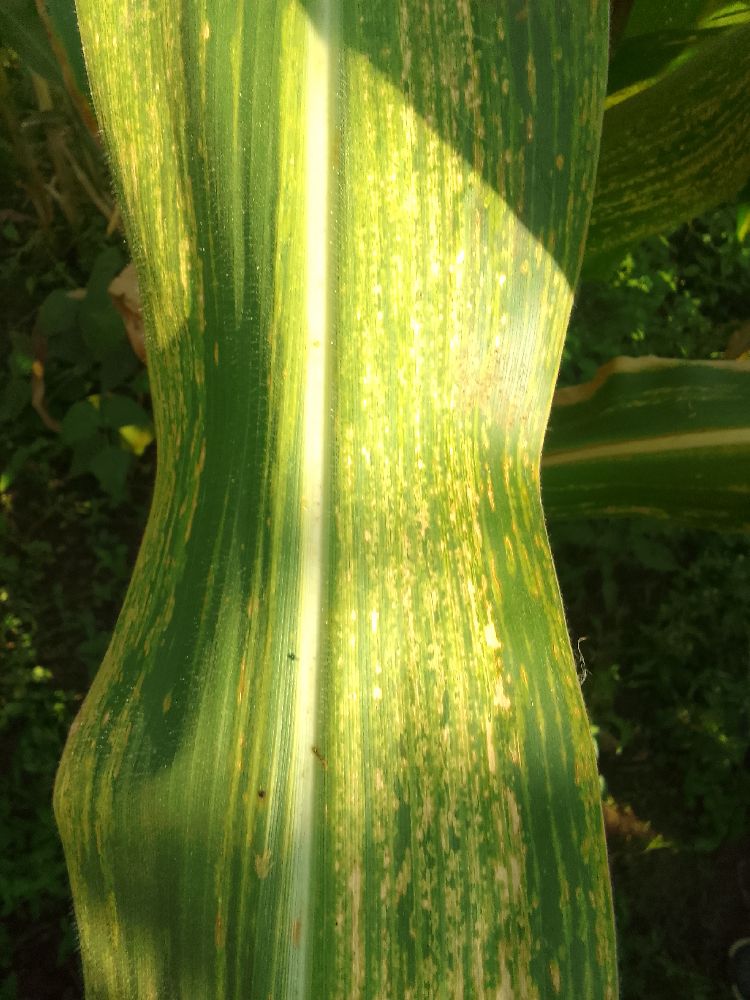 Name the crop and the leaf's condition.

maize, maize lethal necrosis
